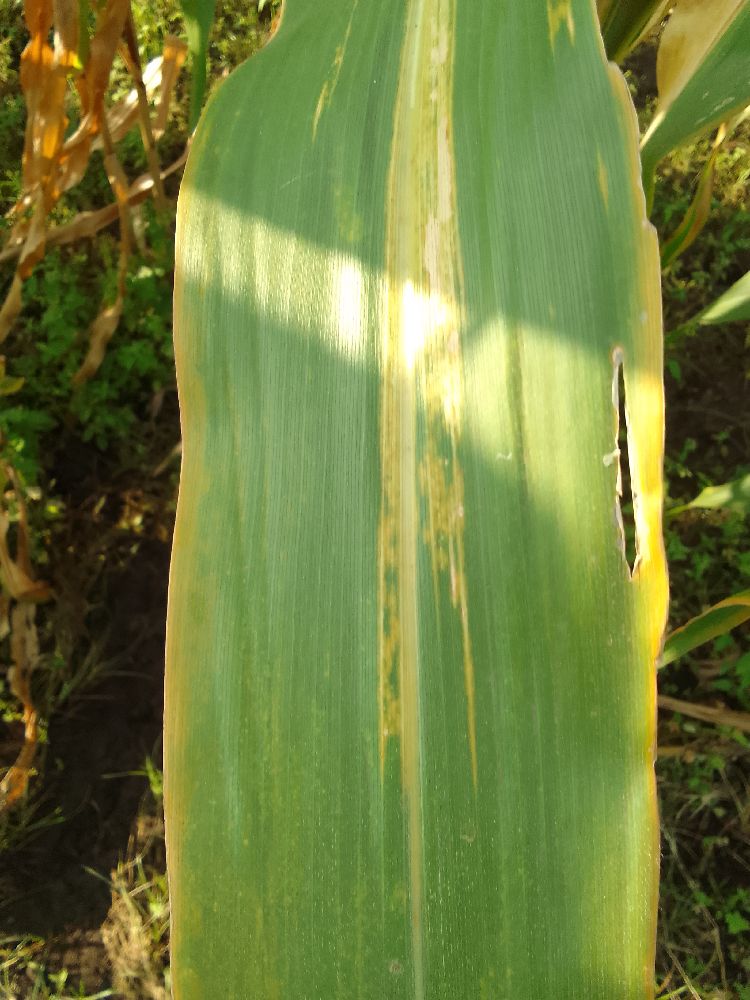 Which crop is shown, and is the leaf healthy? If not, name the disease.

maize, maize lethal necrosis
